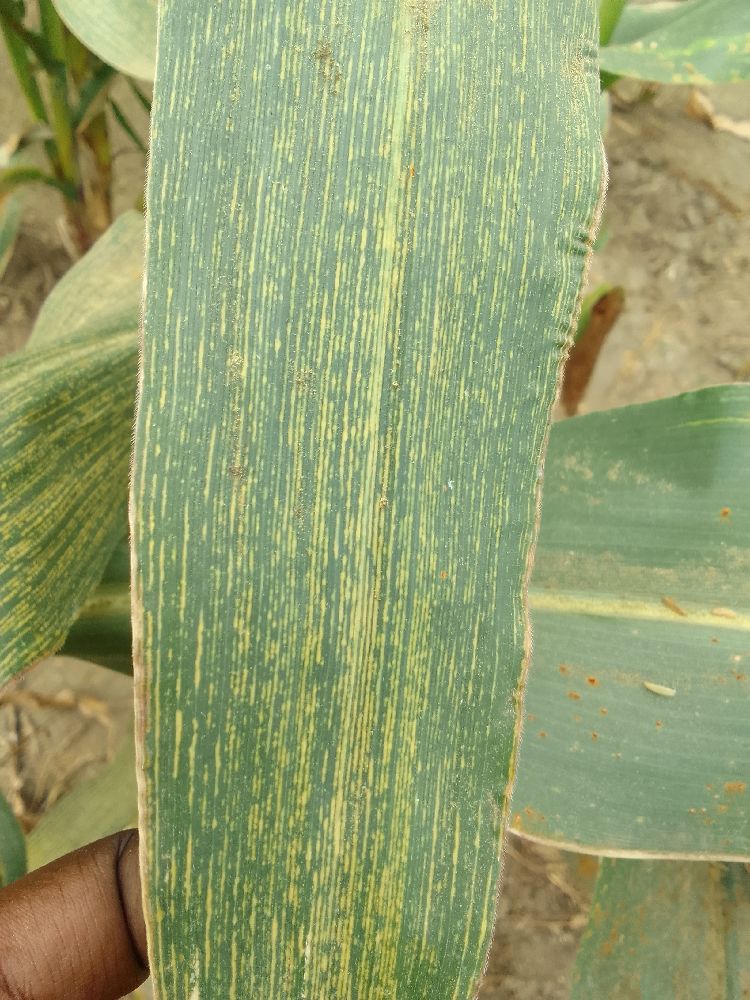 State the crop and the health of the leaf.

maize, maize streak virus
